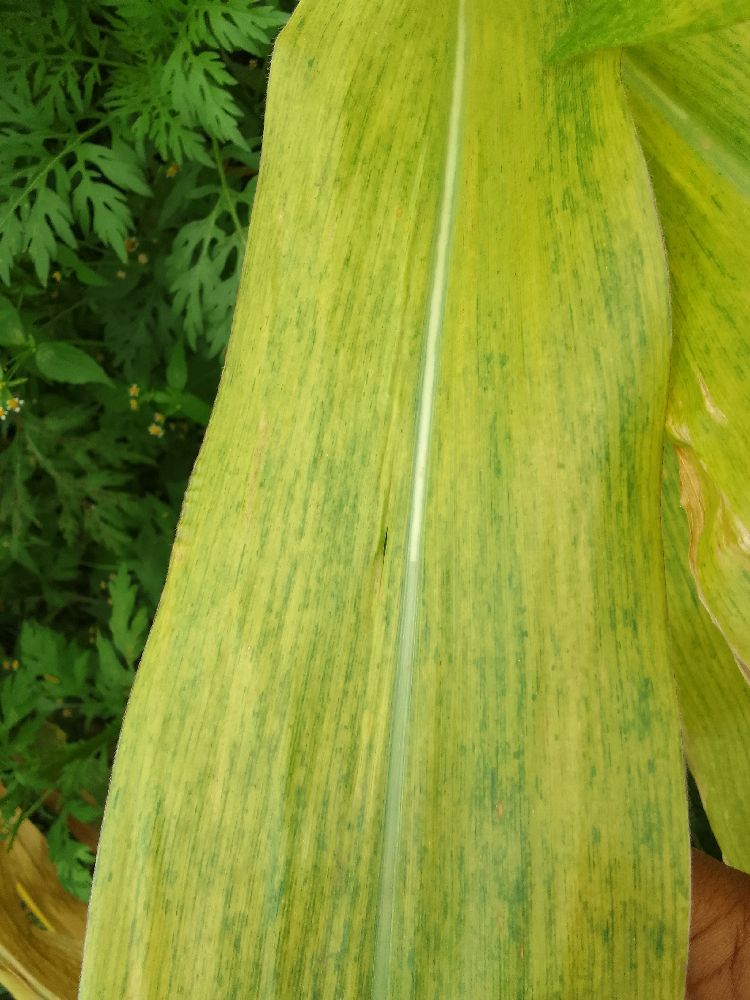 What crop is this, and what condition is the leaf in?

maize, maize lethal necrosis
